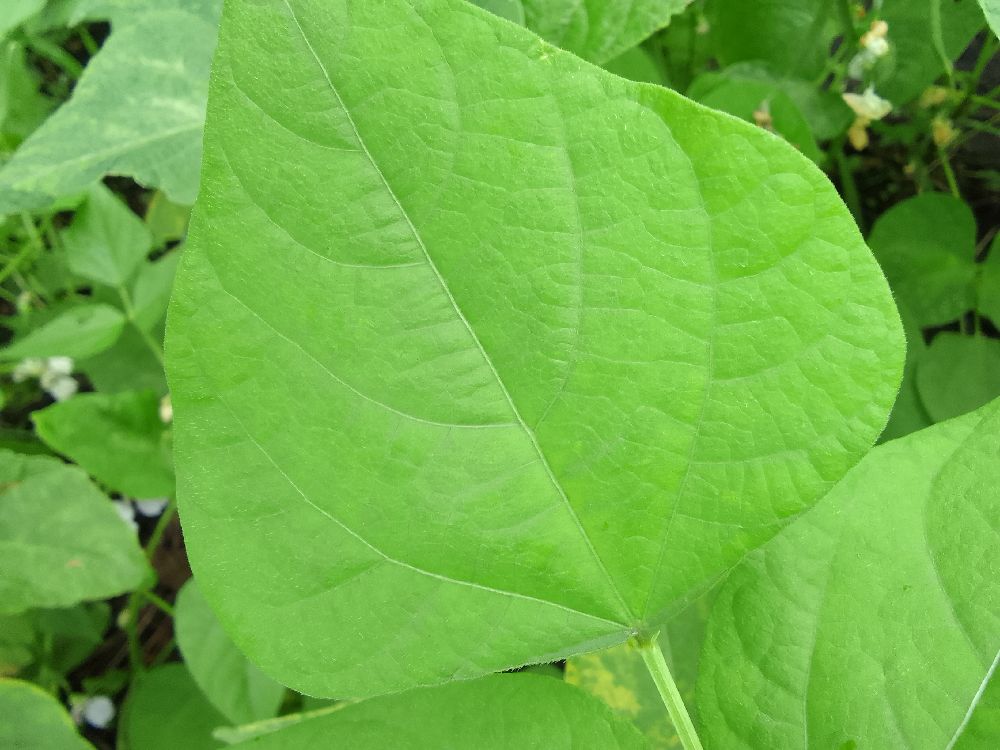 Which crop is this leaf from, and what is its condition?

common bean, healthy
